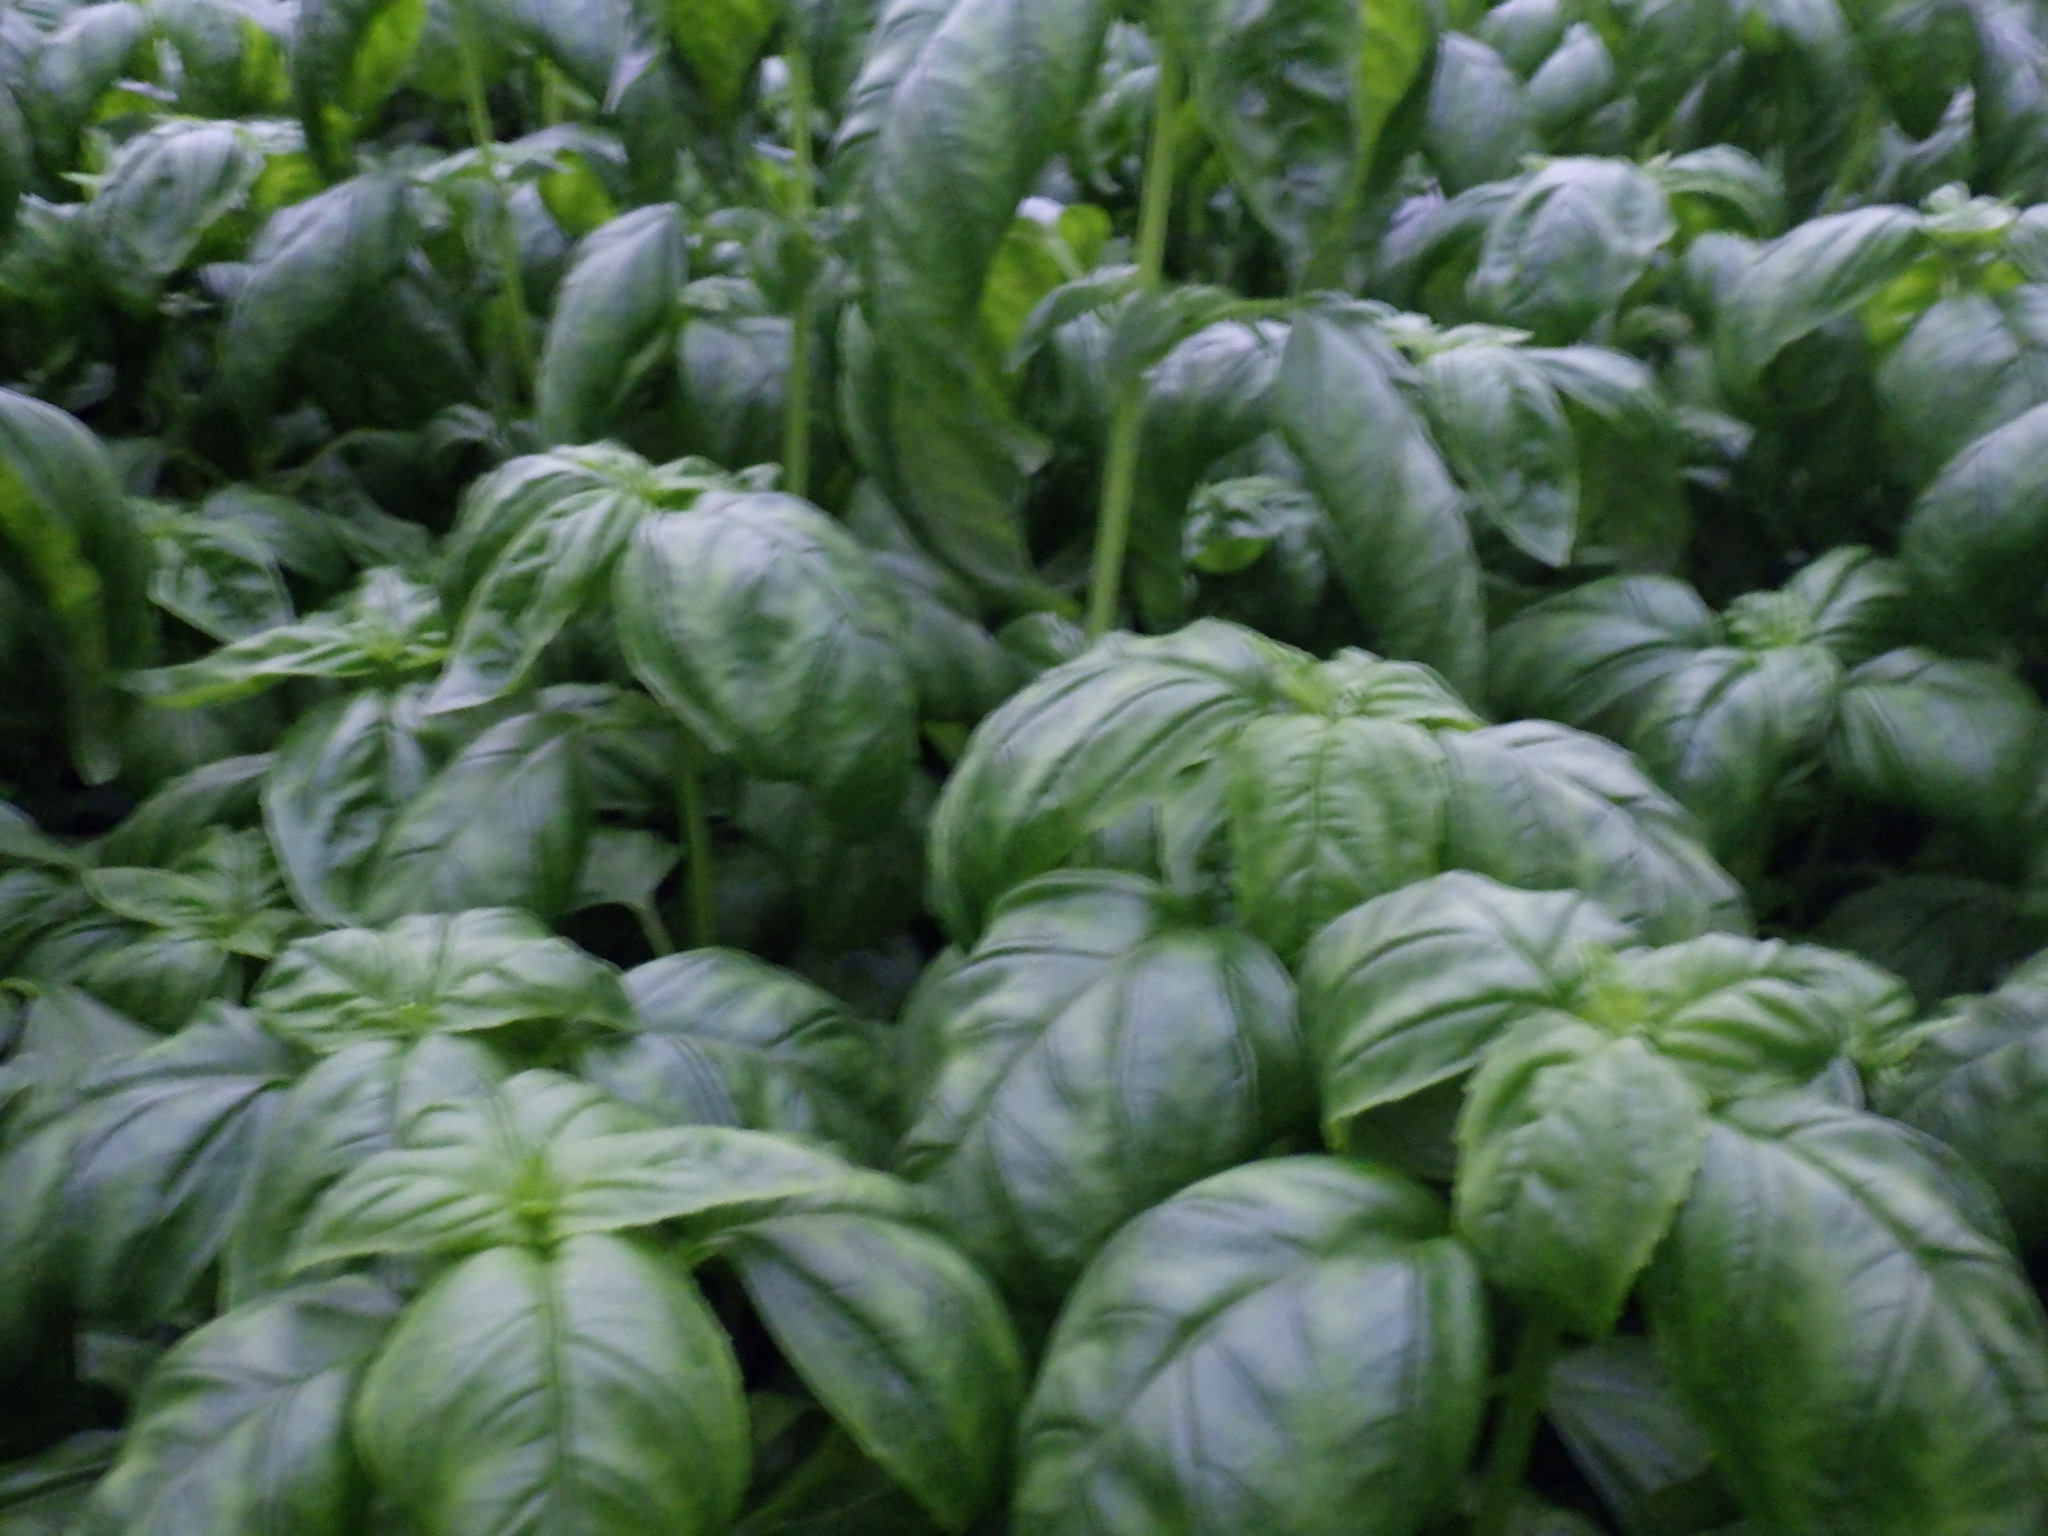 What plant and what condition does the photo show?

basil, healthy
